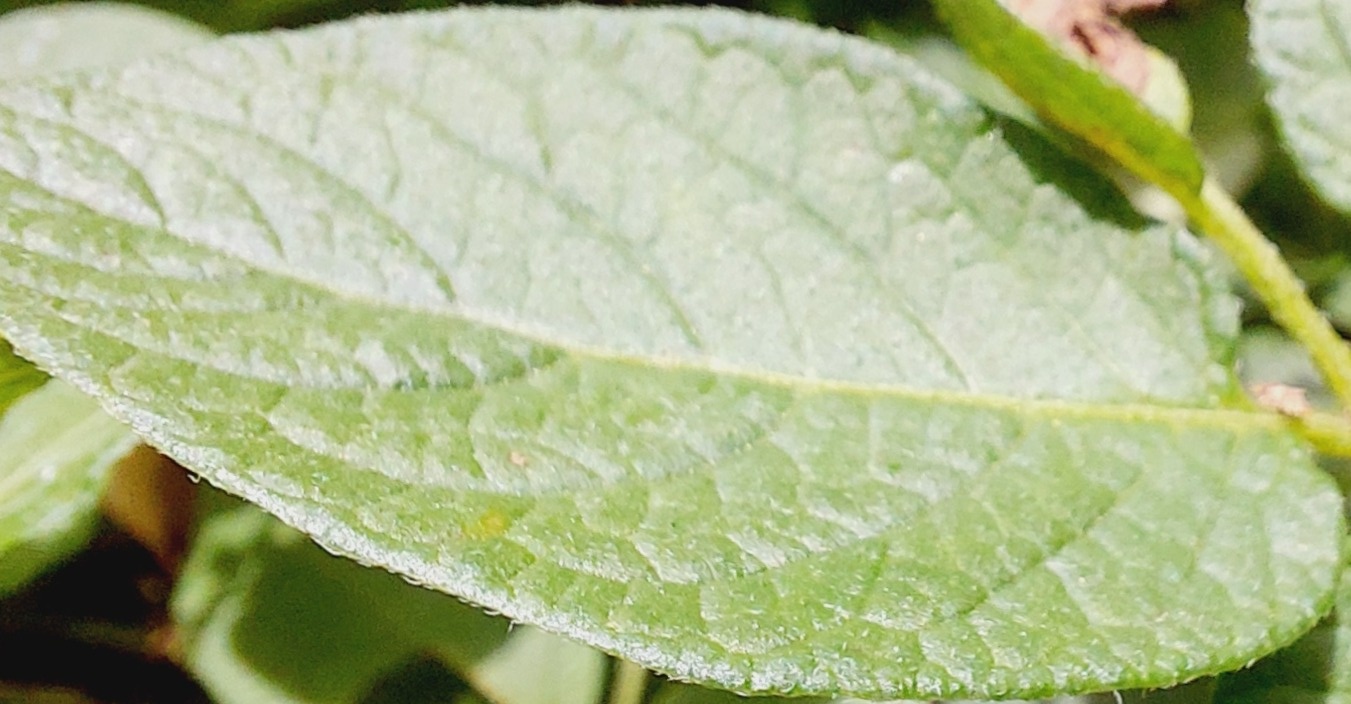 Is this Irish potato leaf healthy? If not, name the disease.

healthy
